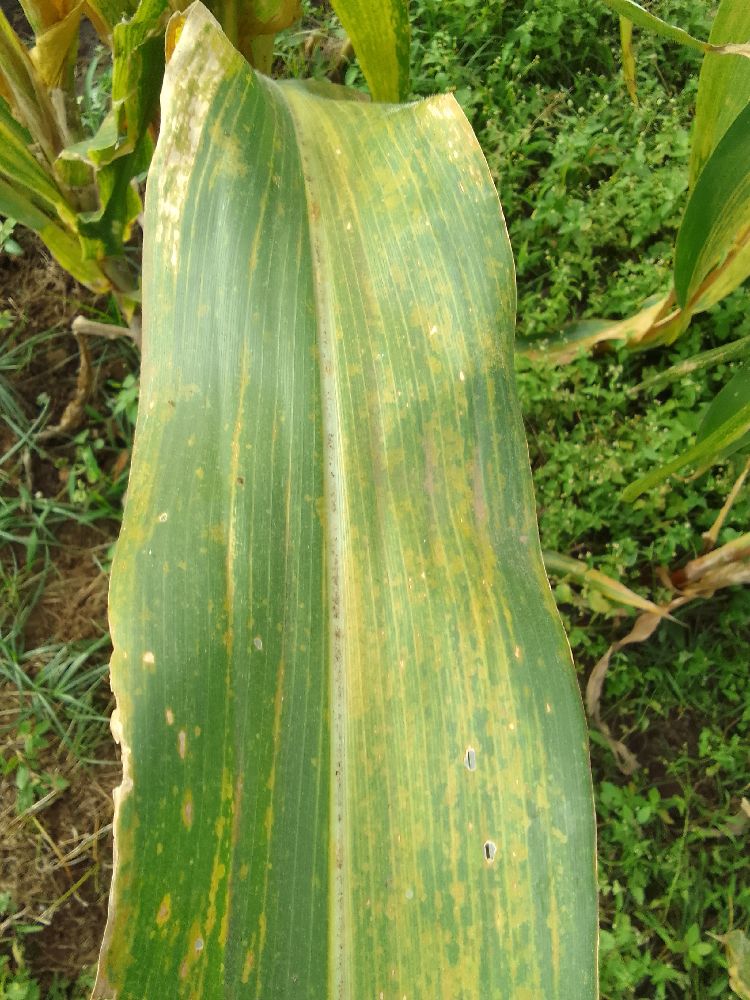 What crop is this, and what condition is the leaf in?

maize, maize lethal necrosis
